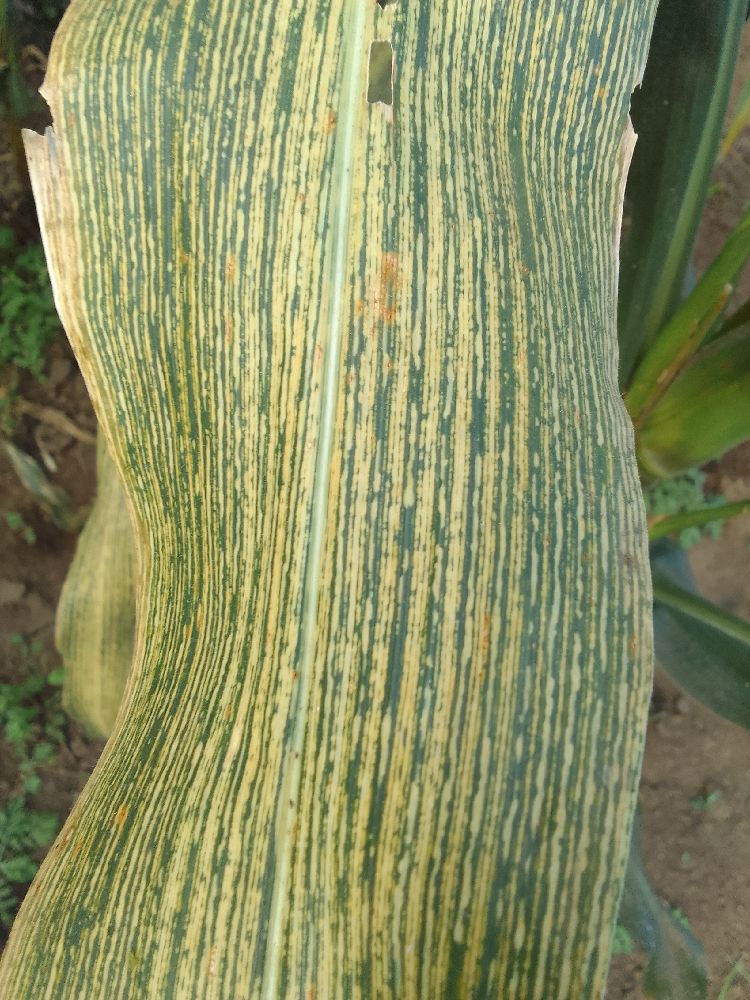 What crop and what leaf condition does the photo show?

maize, maize streak virus
